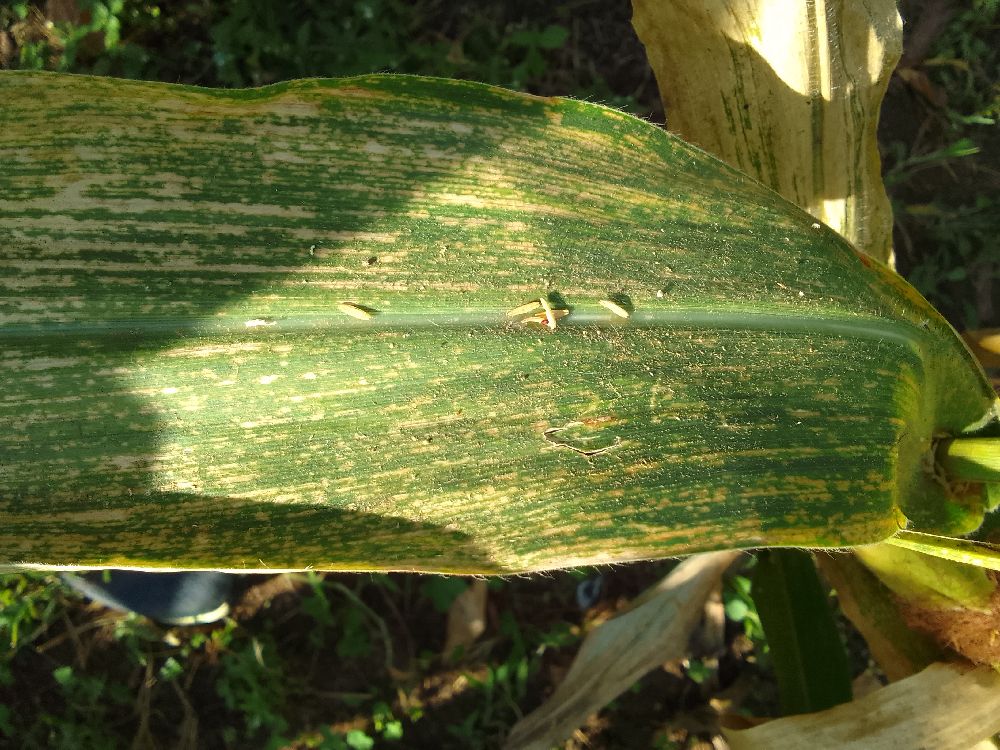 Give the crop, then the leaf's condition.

maize, maize lethal necrosis
